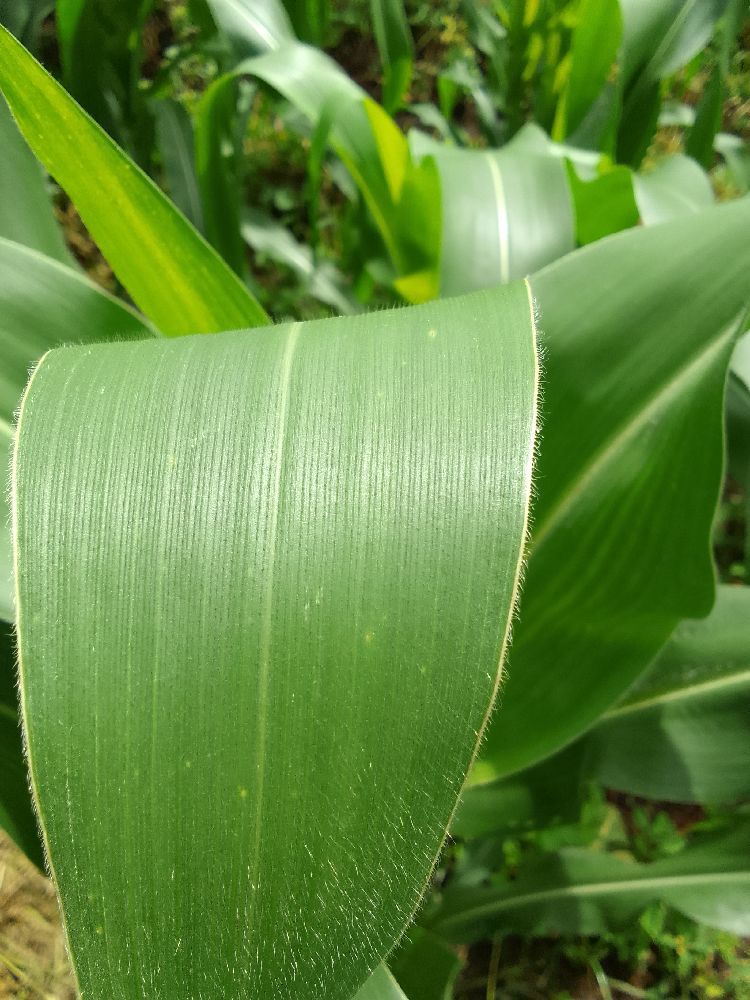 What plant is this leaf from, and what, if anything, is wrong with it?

maize, healthy
